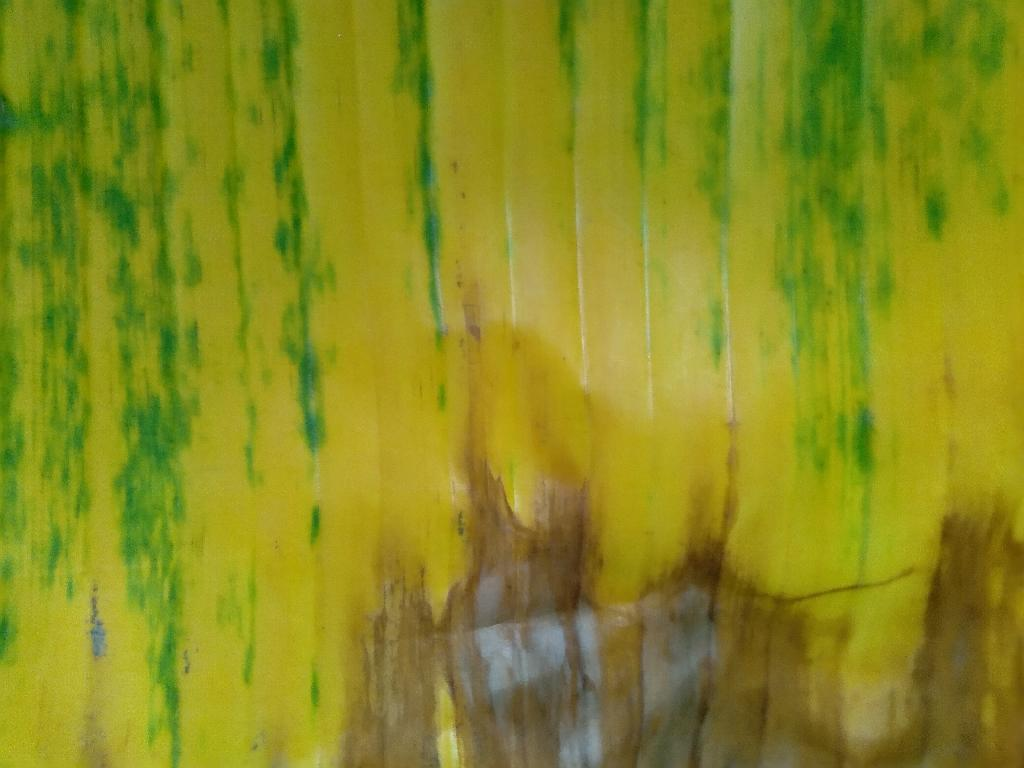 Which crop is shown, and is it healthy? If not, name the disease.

banana, fusarium wilt race 1
